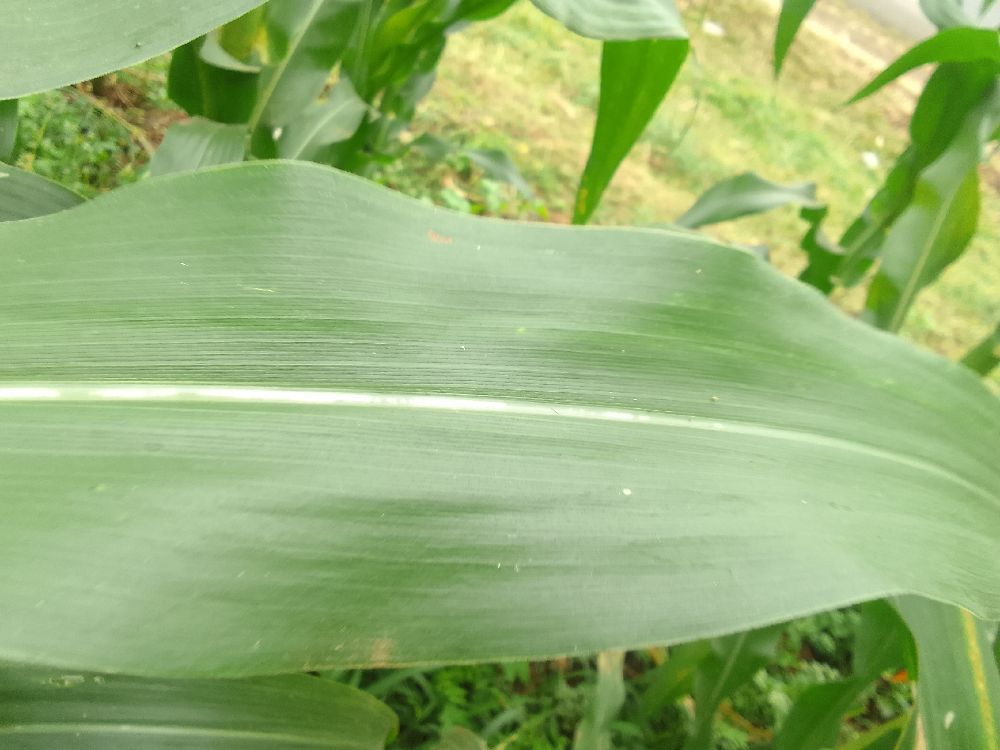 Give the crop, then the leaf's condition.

maize, healthy
